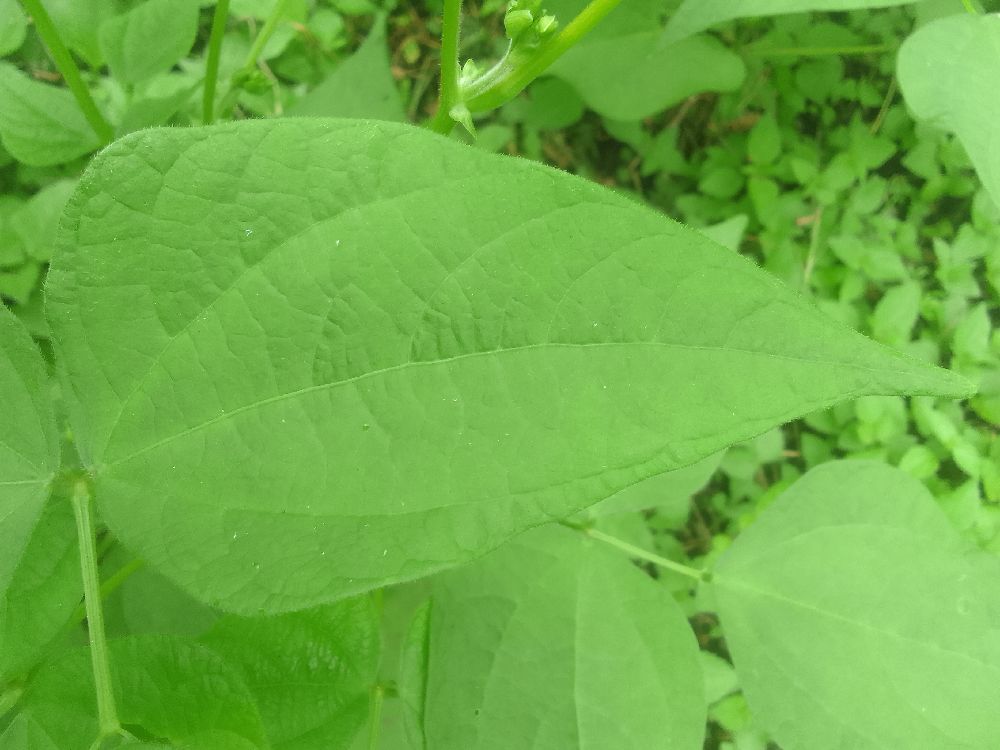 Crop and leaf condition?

common bean, healthy
